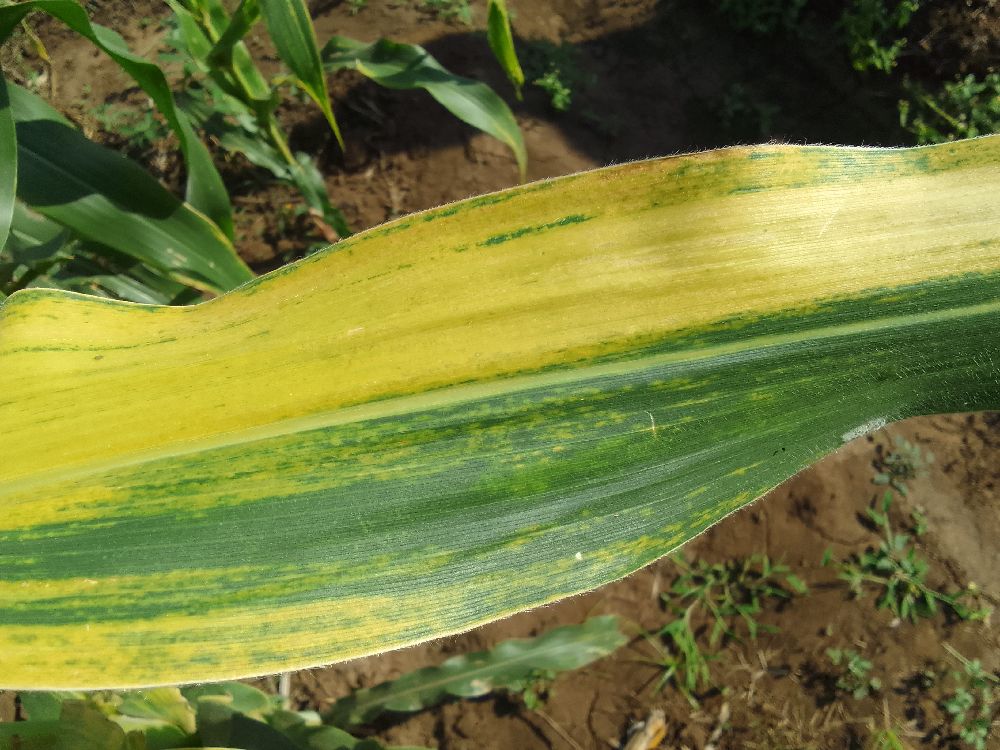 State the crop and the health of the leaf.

maize, maize lethal necrosis
